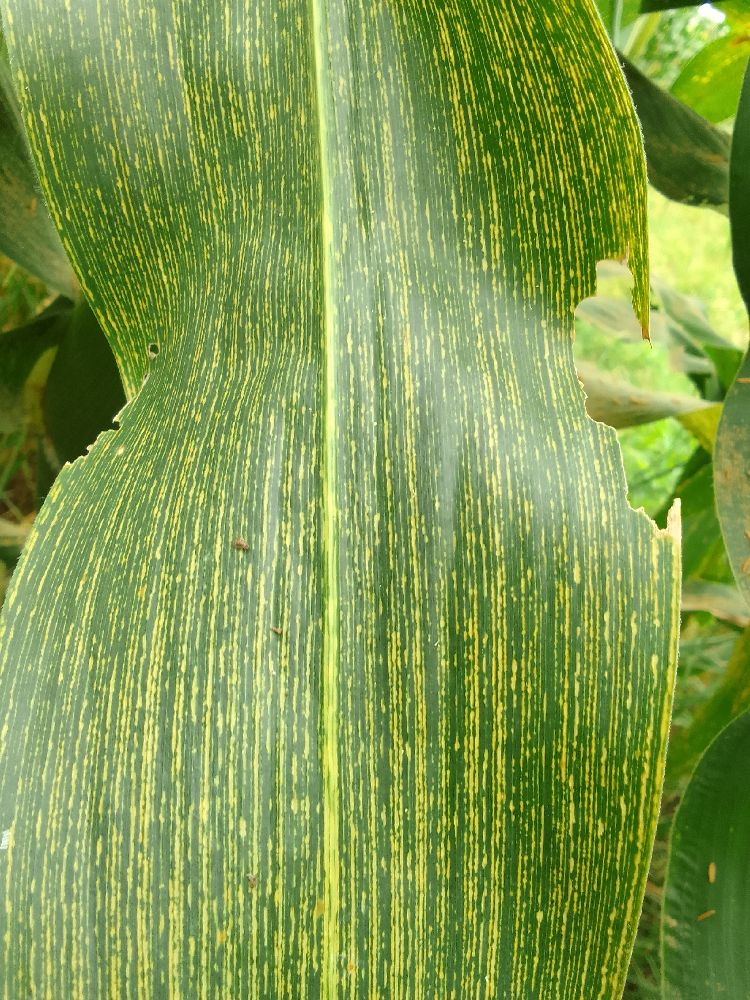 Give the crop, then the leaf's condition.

maize, maize streak virus
